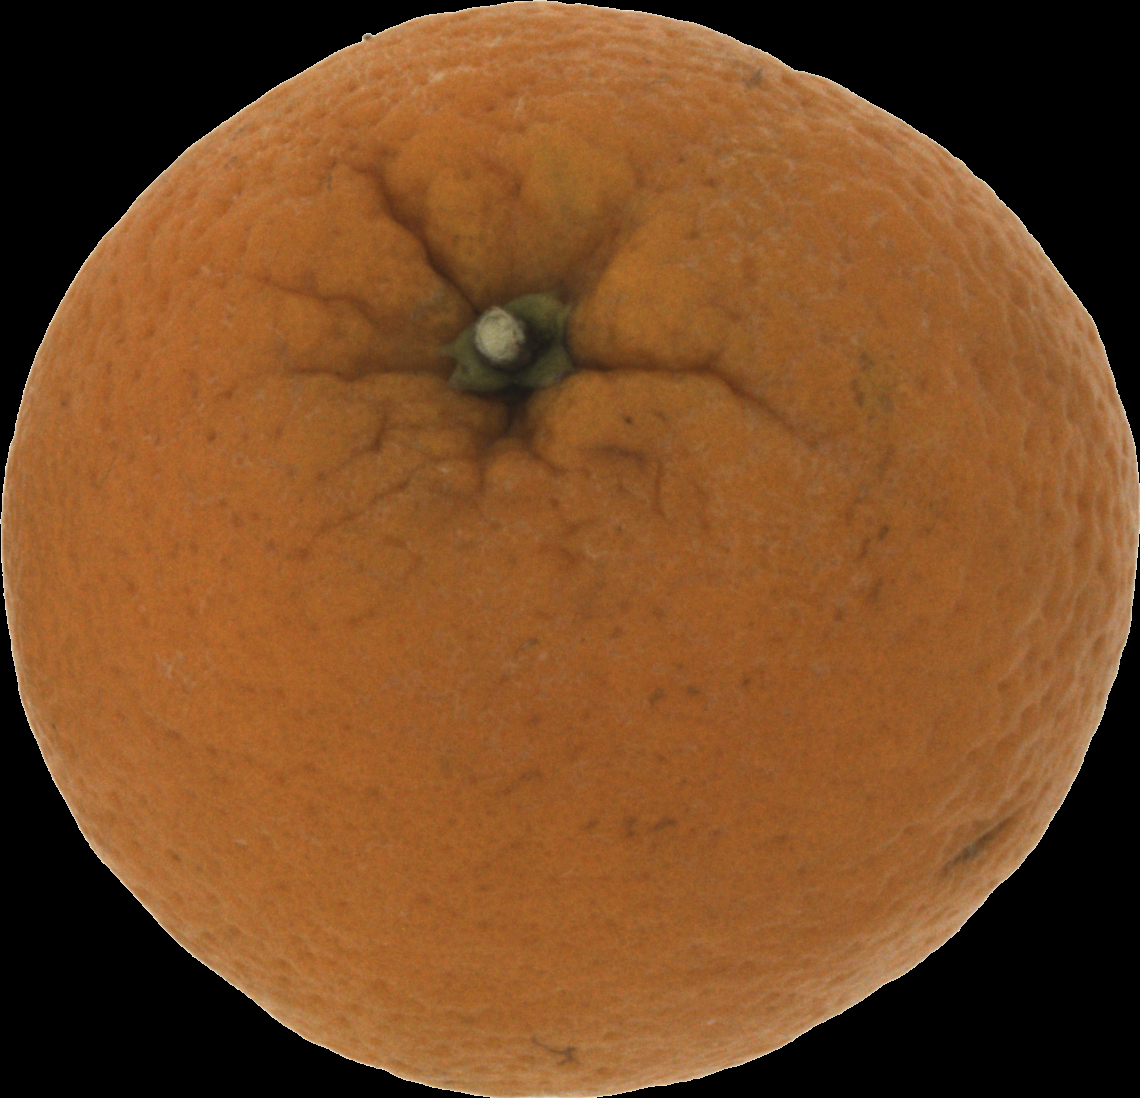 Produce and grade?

orange, bad
